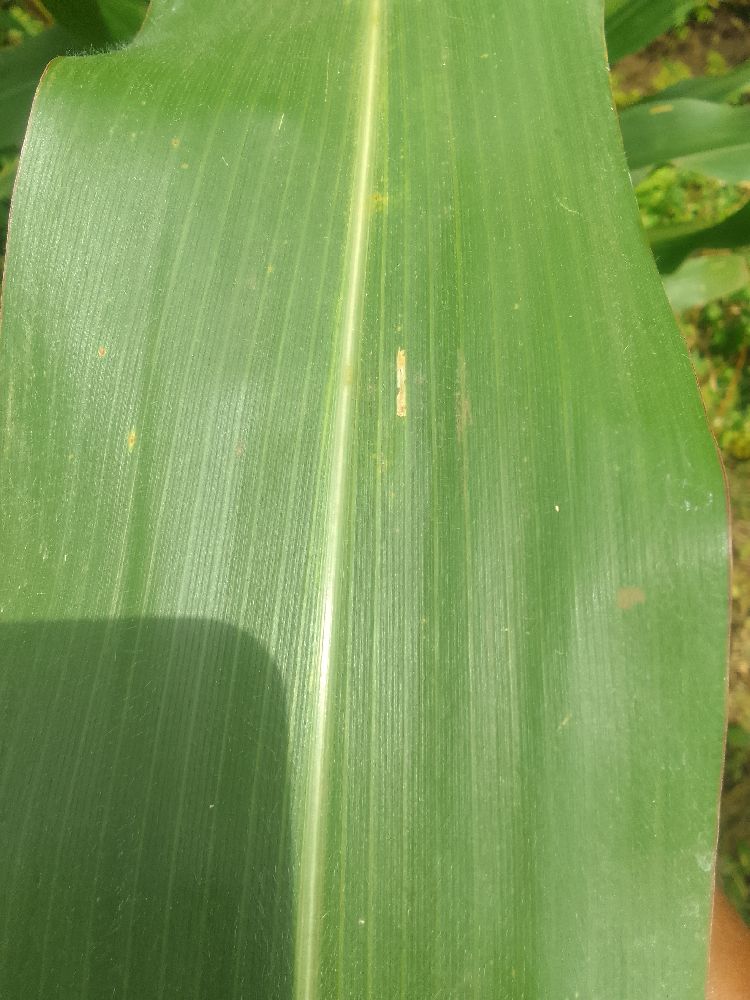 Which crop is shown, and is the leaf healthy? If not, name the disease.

maize, healthy
